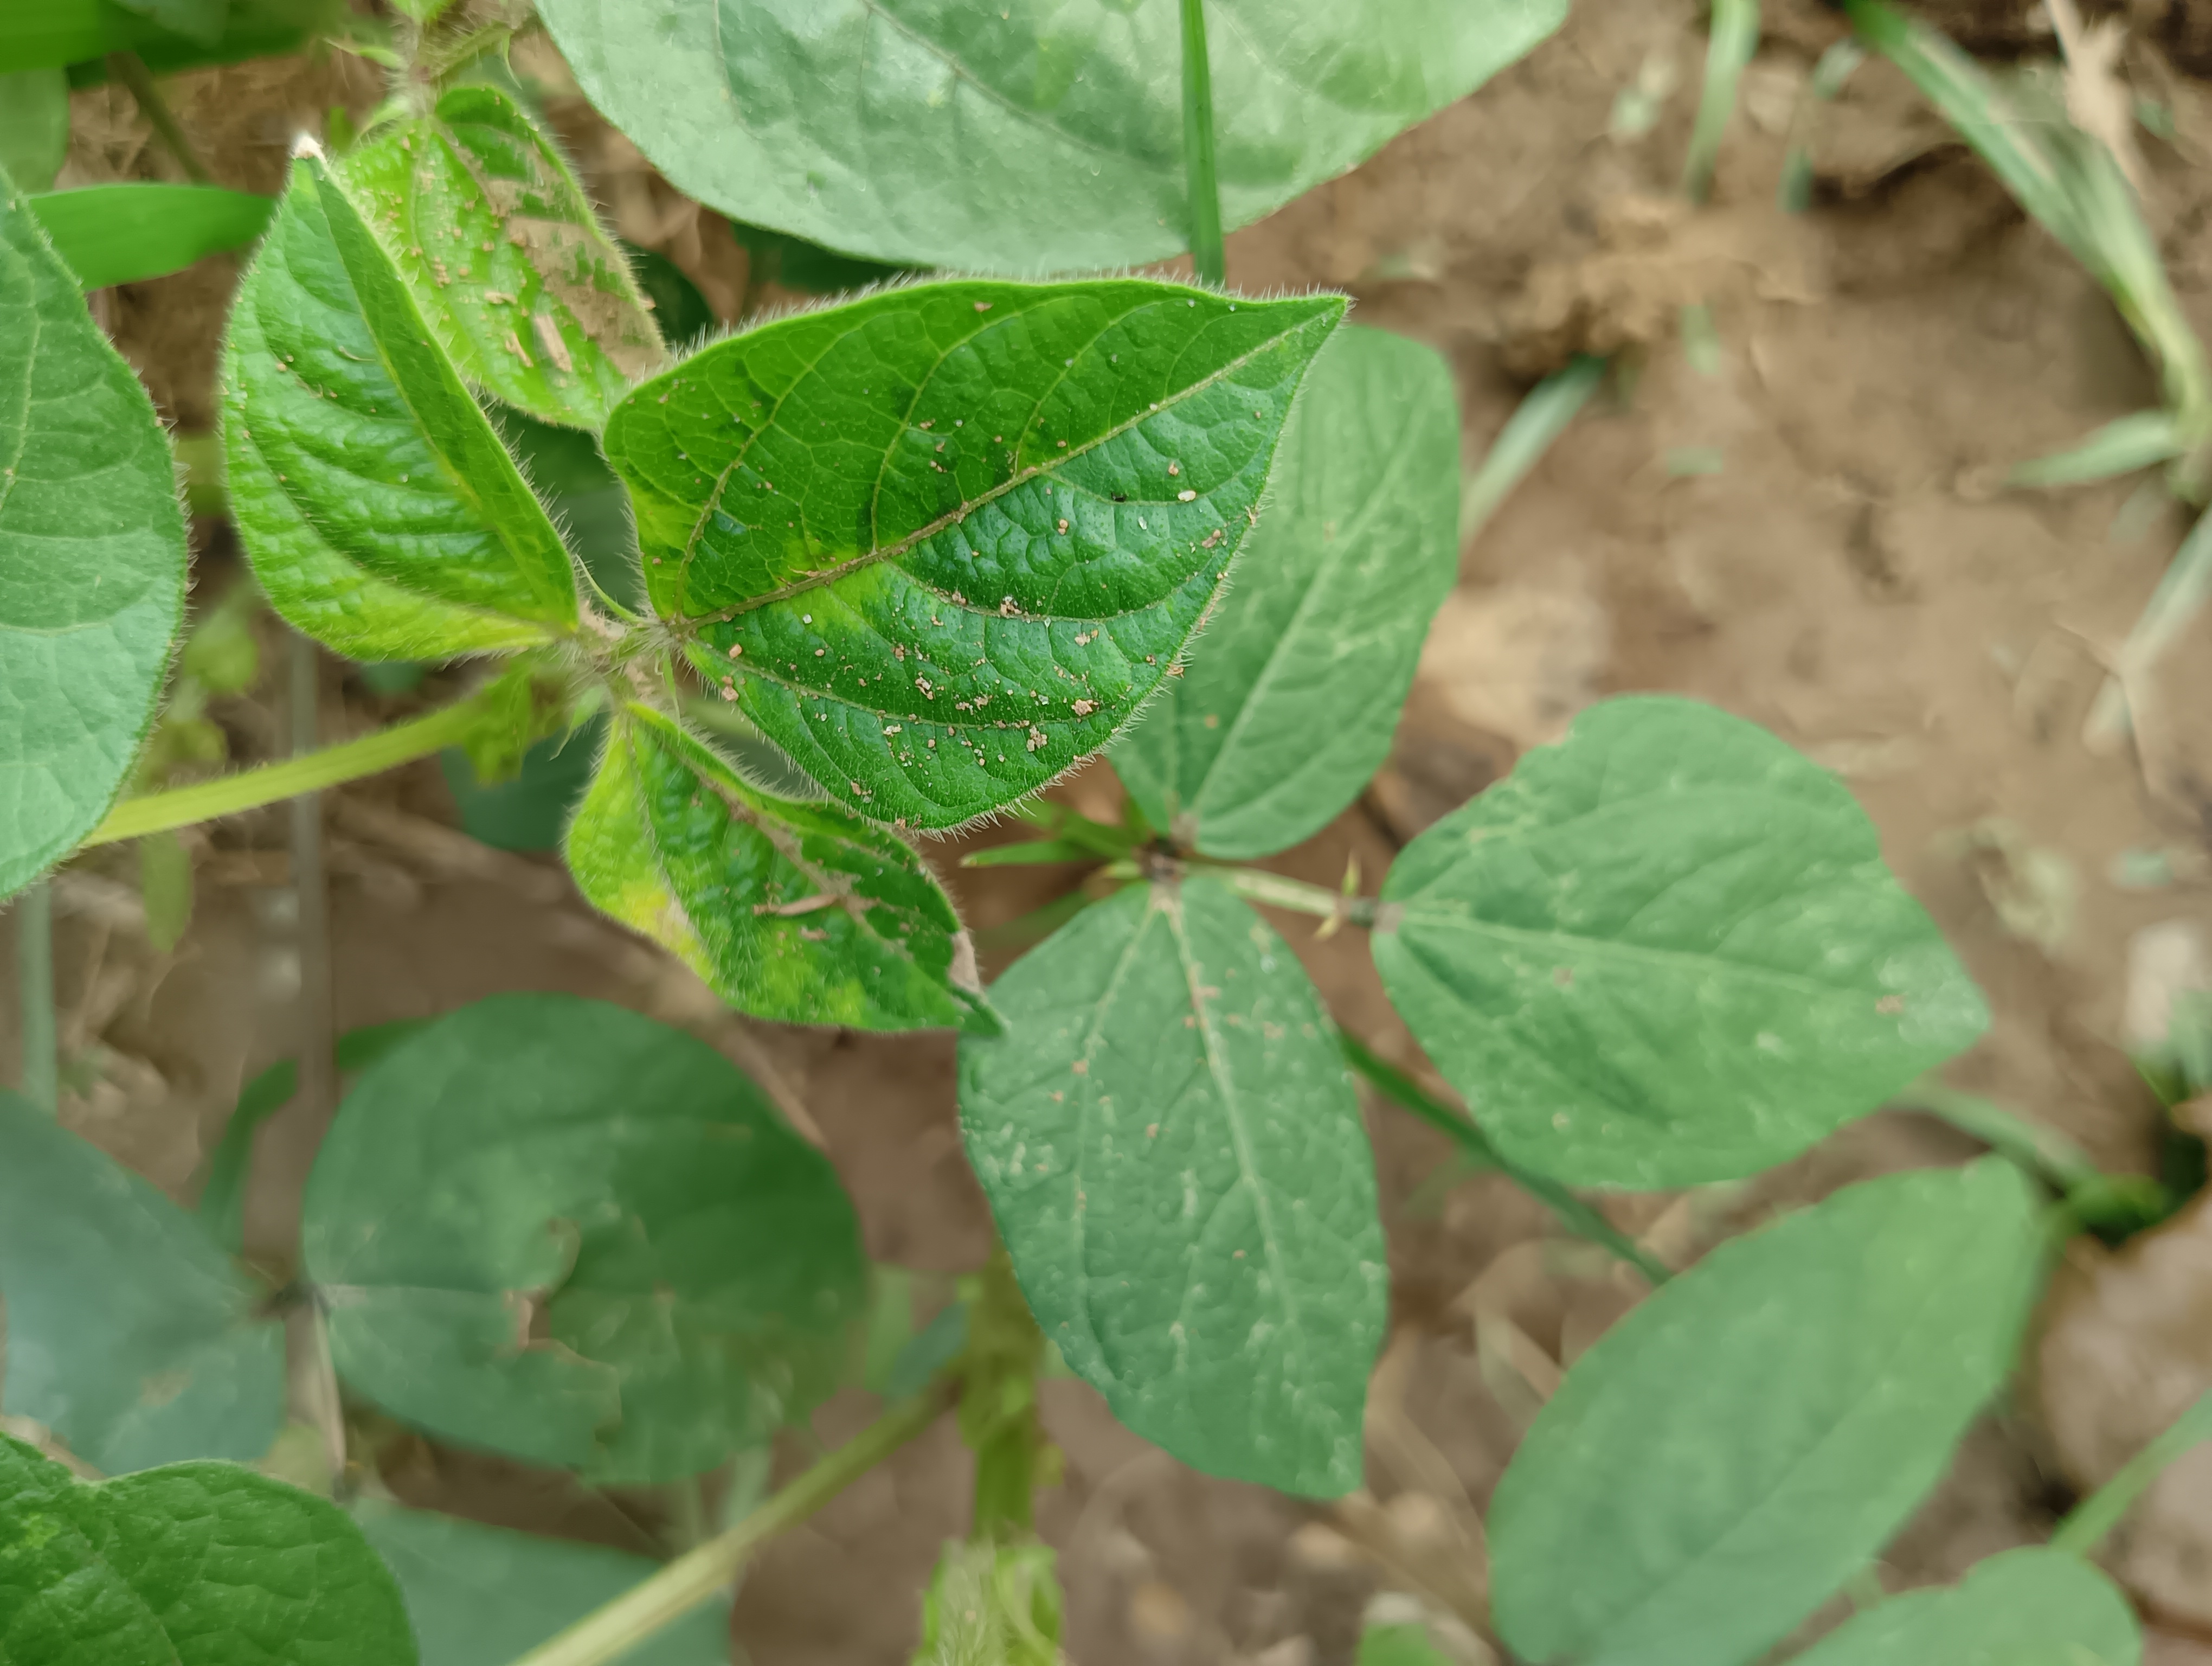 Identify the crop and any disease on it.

mungbean, healthy
